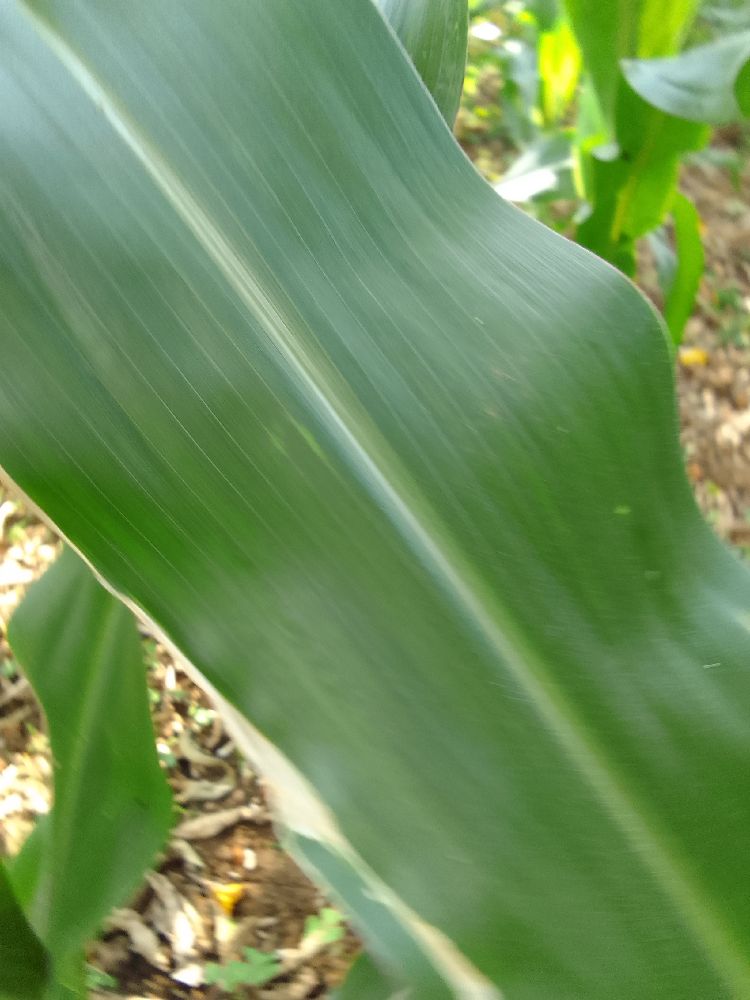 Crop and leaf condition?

maize, healthy
